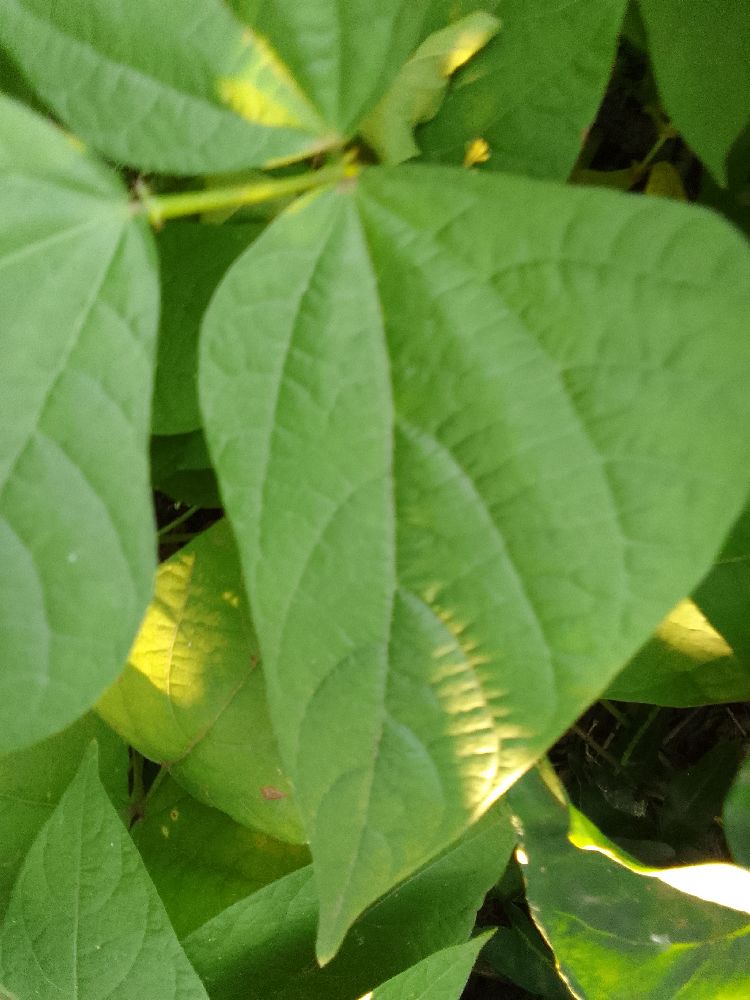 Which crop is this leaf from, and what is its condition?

common bean, healthy
